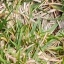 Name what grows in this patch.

grass
